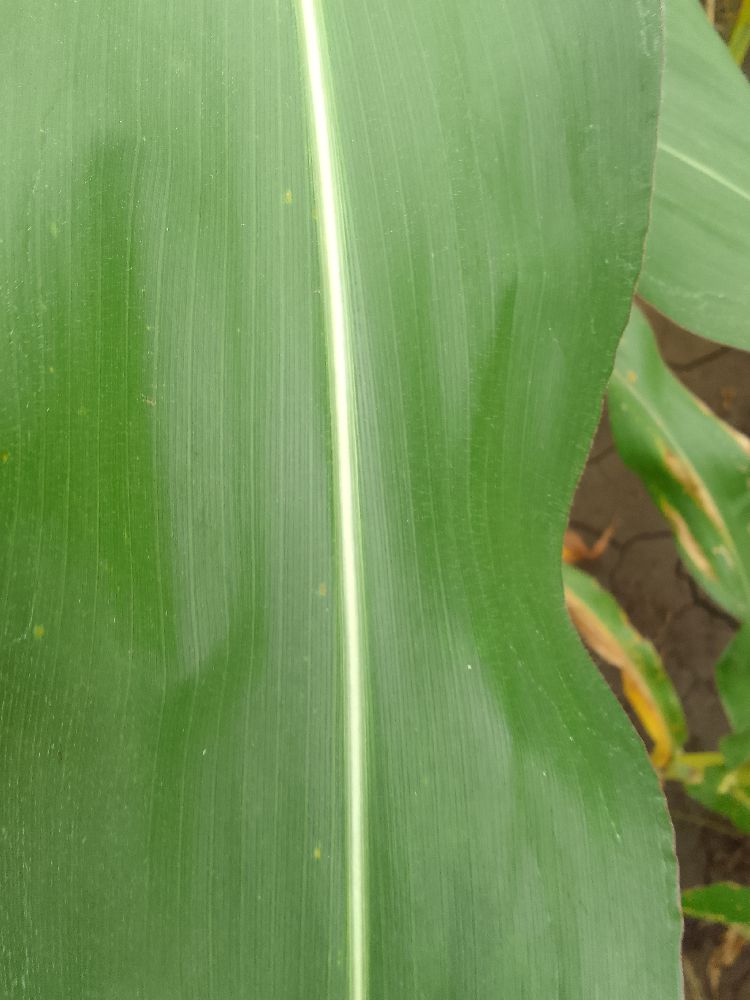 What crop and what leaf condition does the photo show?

maize, healthy
